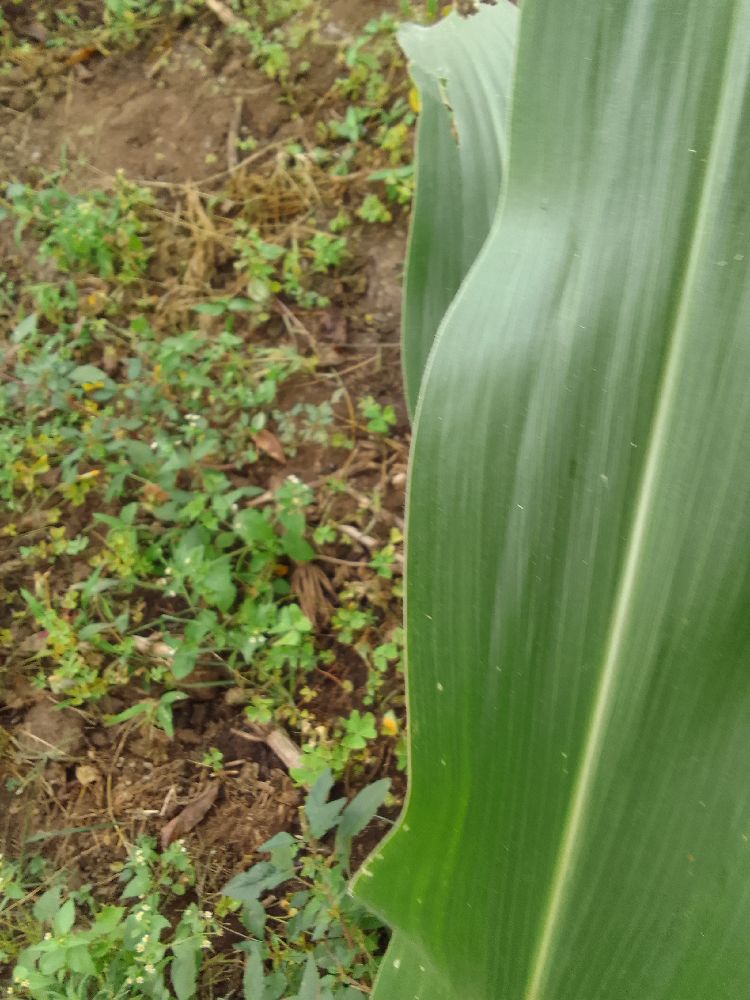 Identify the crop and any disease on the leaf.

maize, healthy
